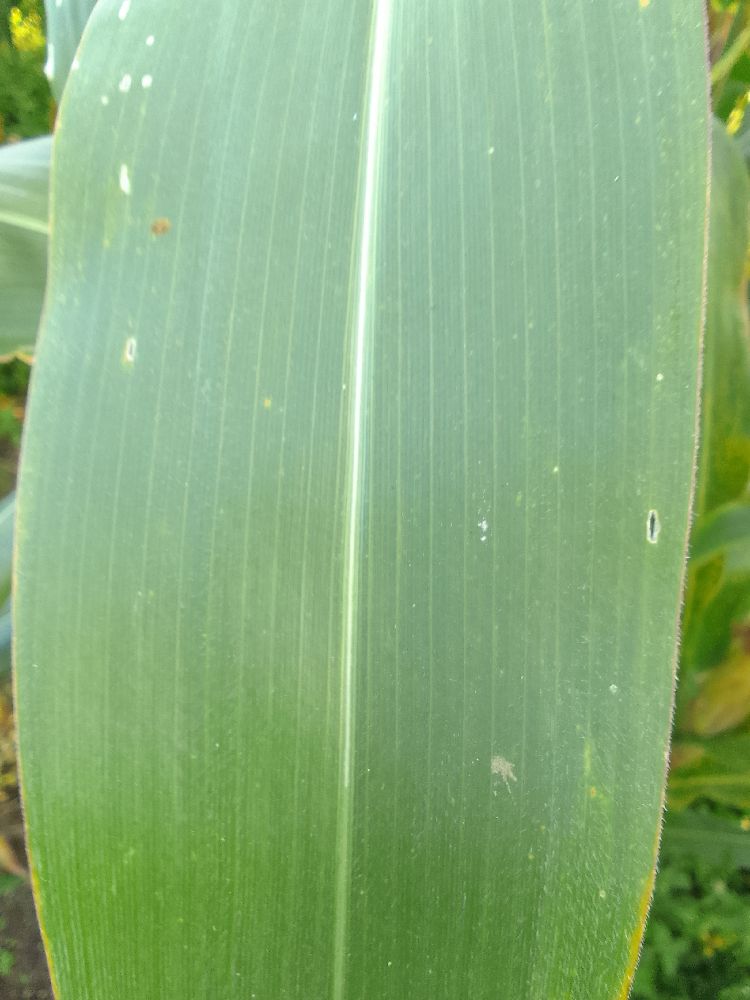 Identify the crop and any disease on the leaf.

maize, healthy
